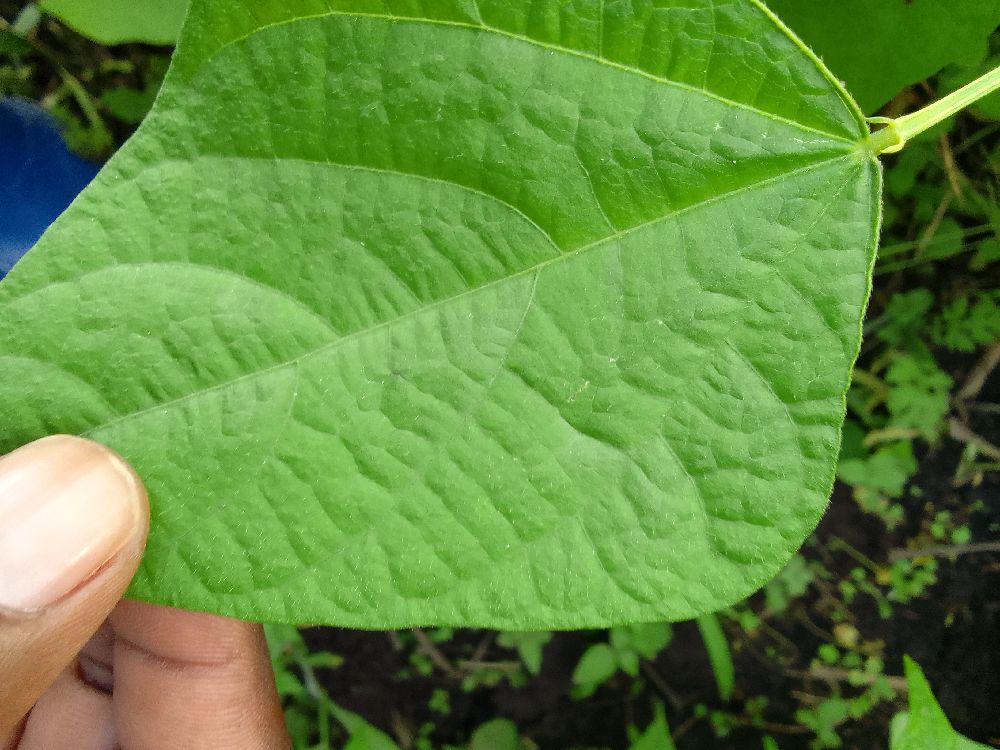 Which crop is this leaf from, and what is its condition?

common bean, healthy
